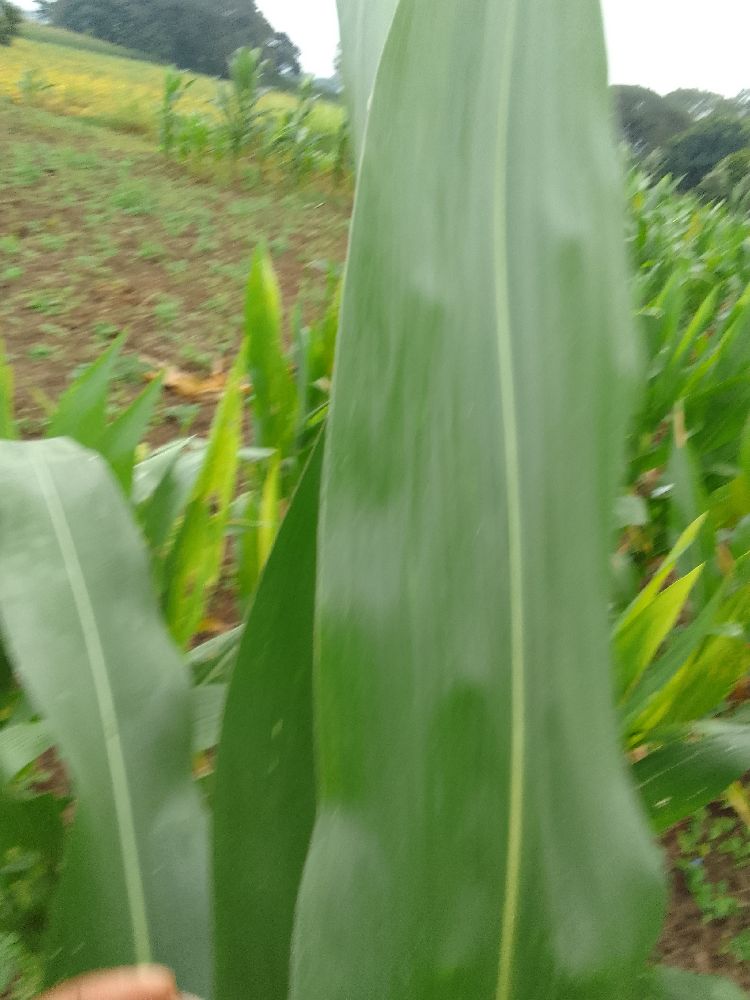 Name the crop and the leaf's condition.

maize, healthy
